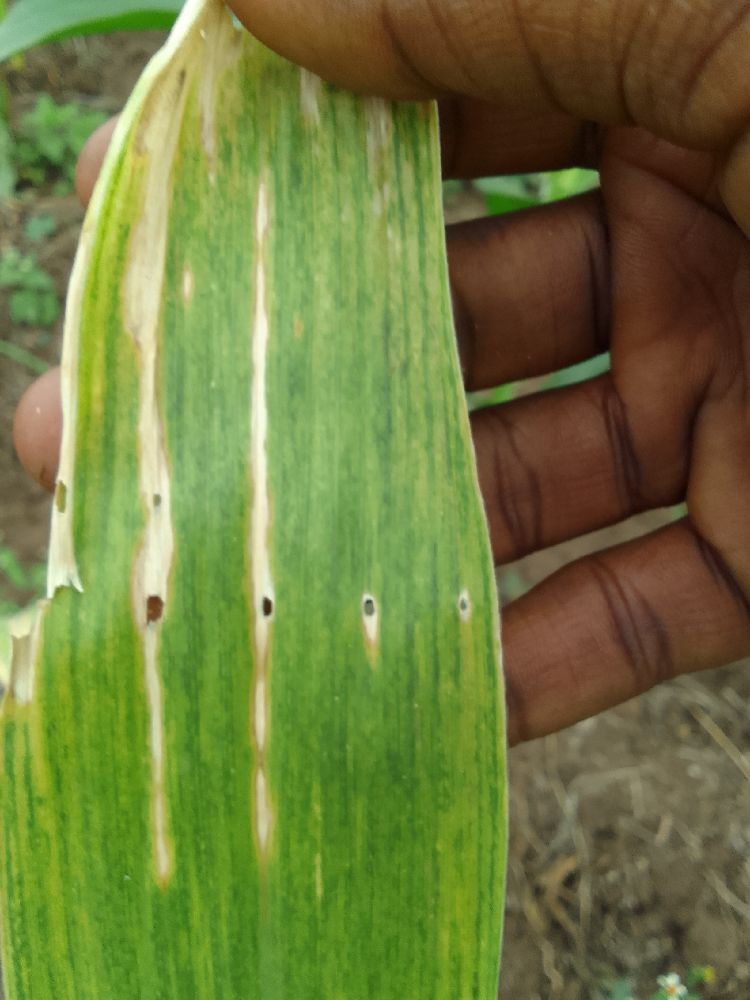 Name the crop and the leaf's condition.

maize, maize lethal necrosis
